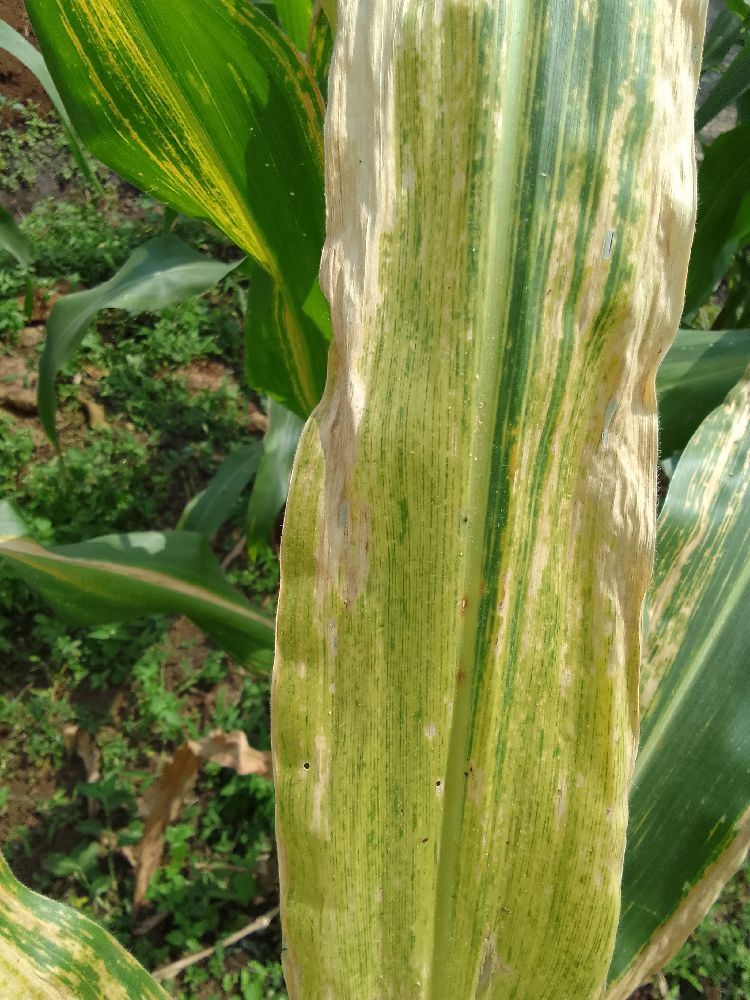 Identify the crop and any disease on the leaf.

maize, maize lethal necrosis
